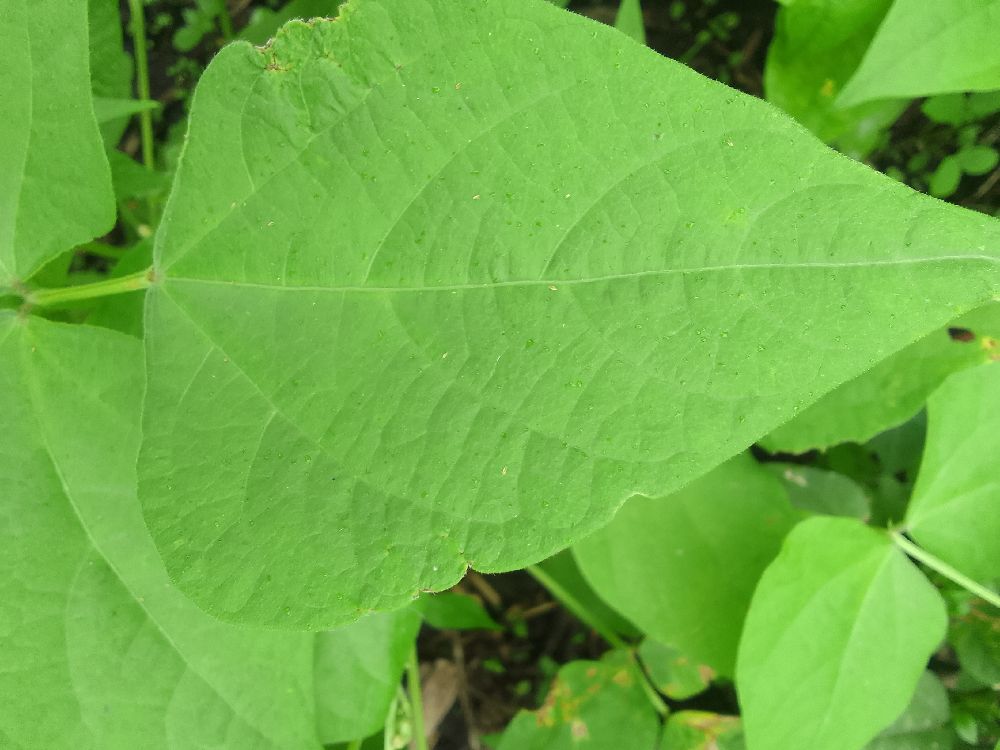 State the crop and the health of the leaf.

common bean, healthy
